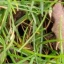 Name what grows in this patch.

grass
